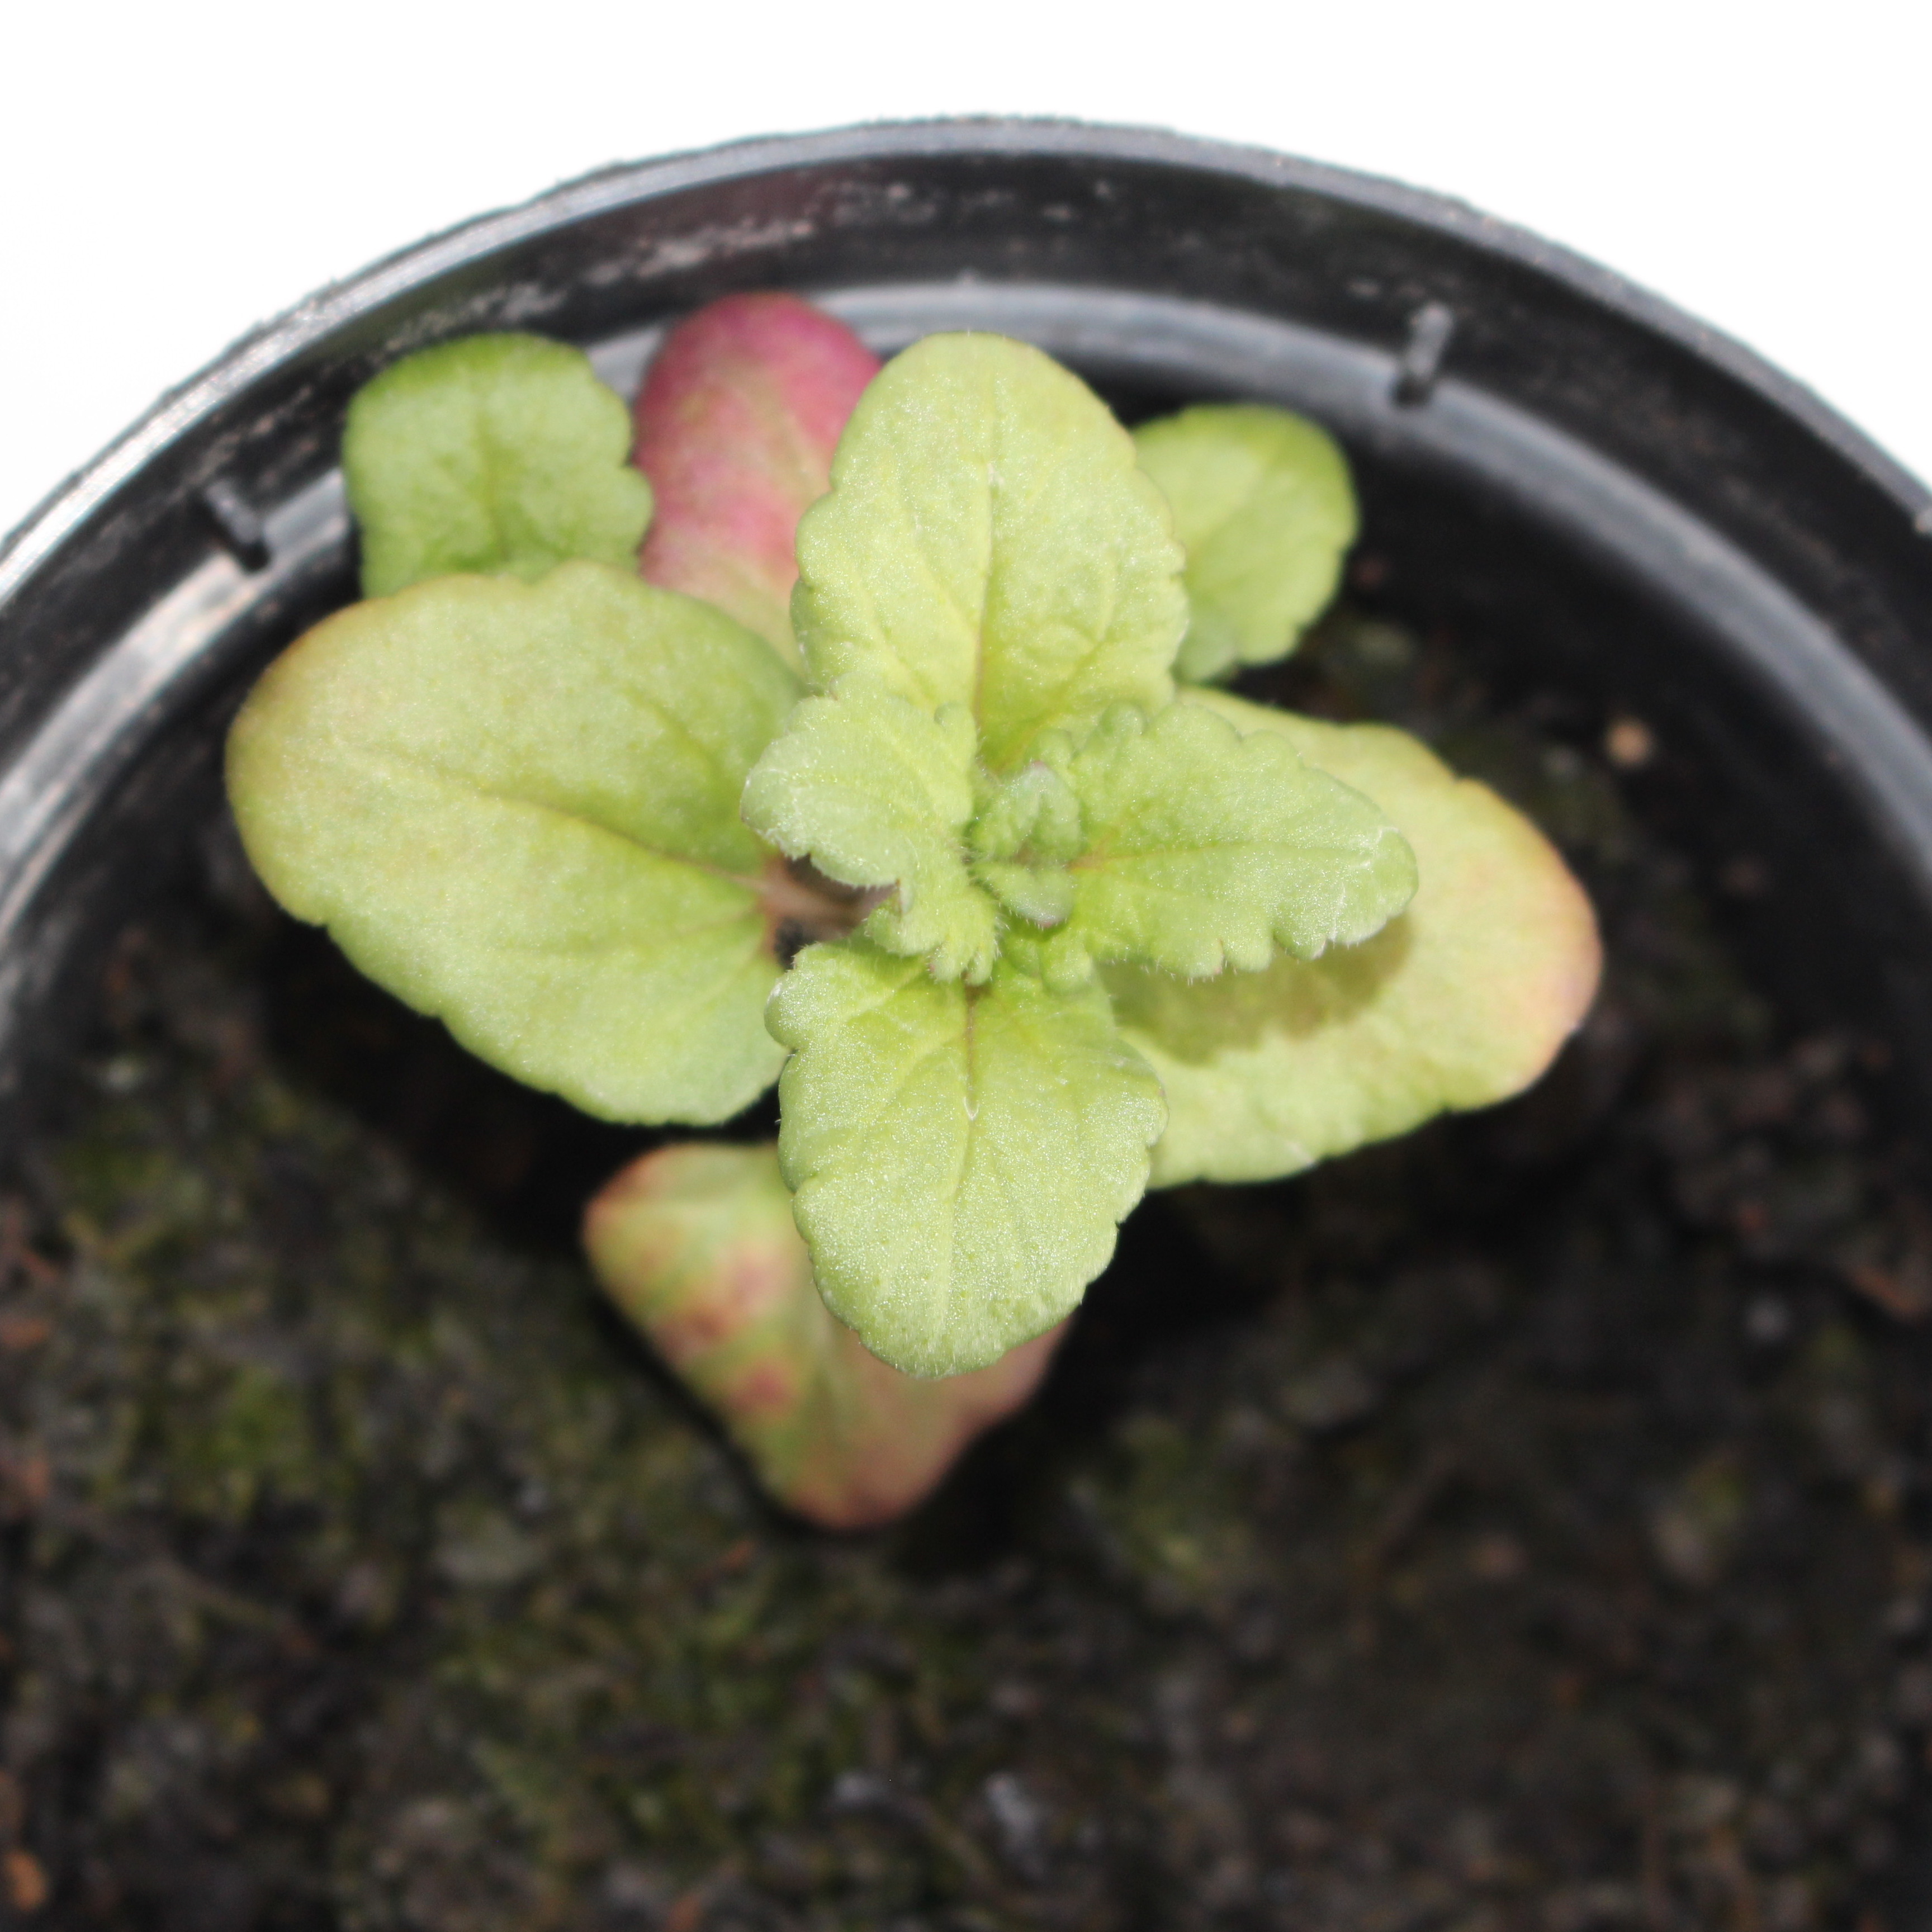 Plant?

Veronica persica
